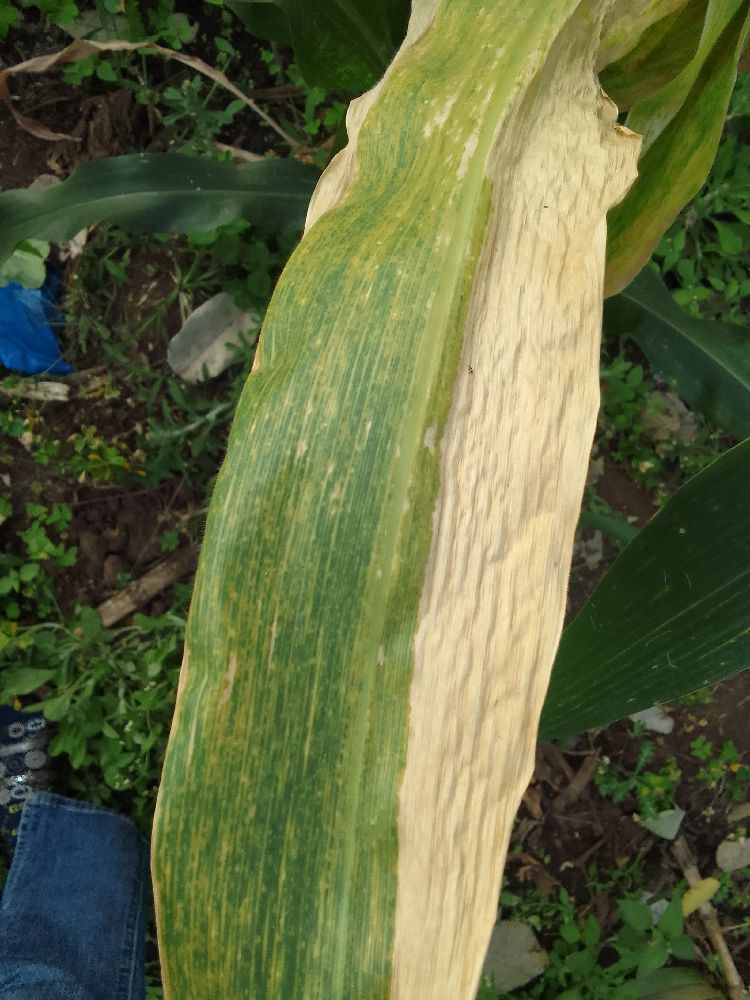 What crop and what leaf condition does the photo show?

maize, maize lethal necrosis
